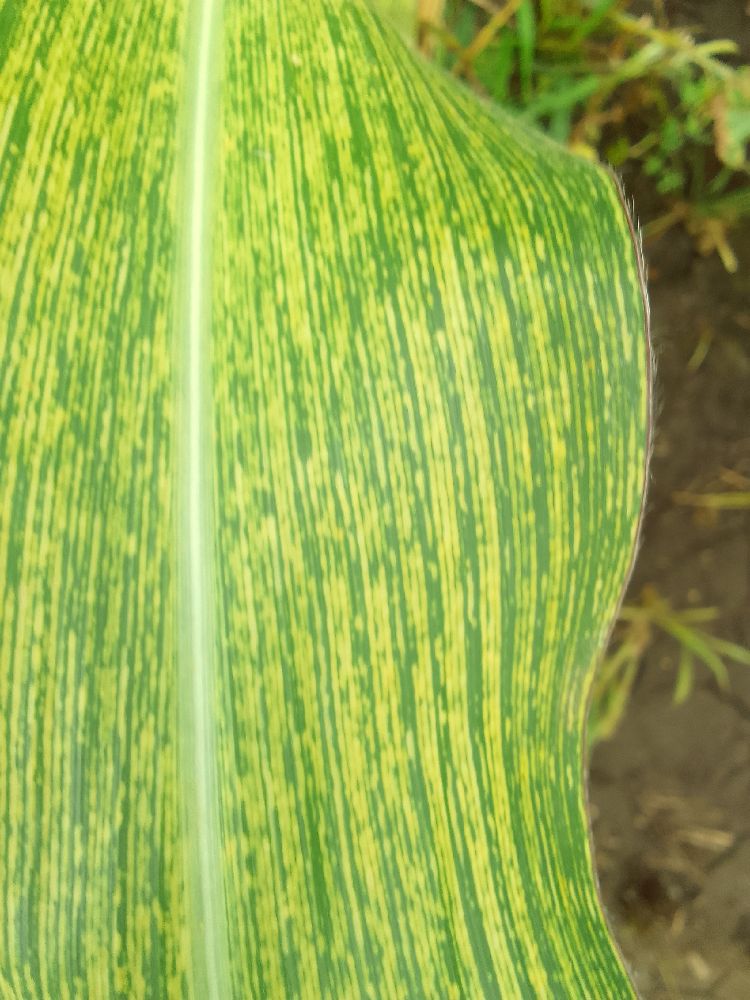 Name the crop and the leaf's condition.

maize, maize streak virus
